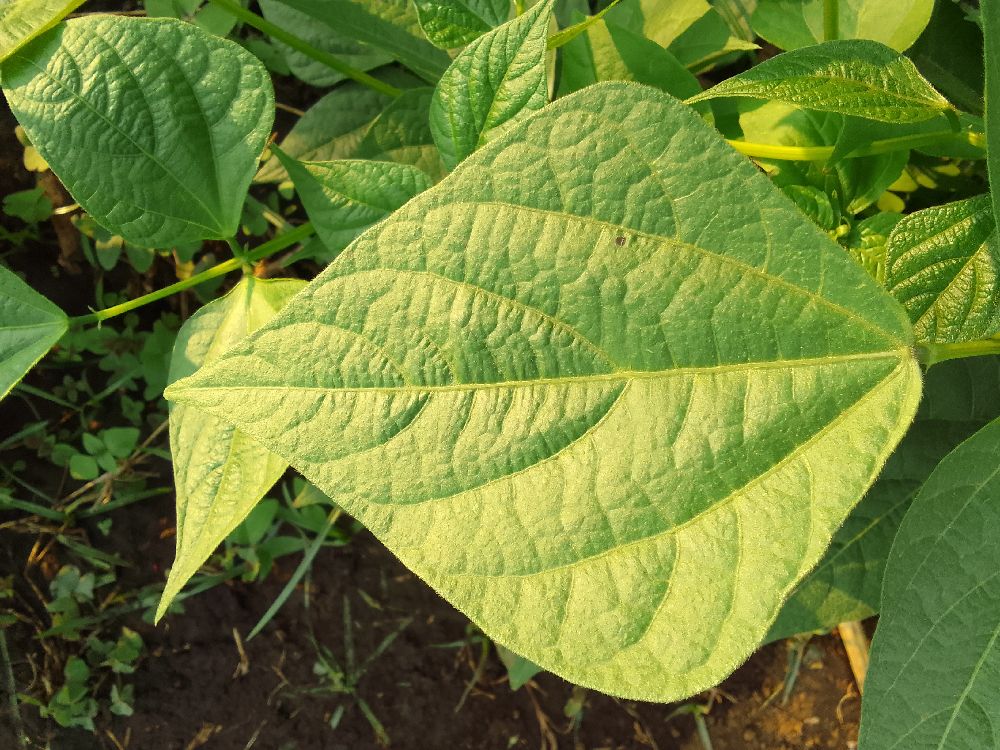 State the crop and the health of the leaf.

common bean, healthy
